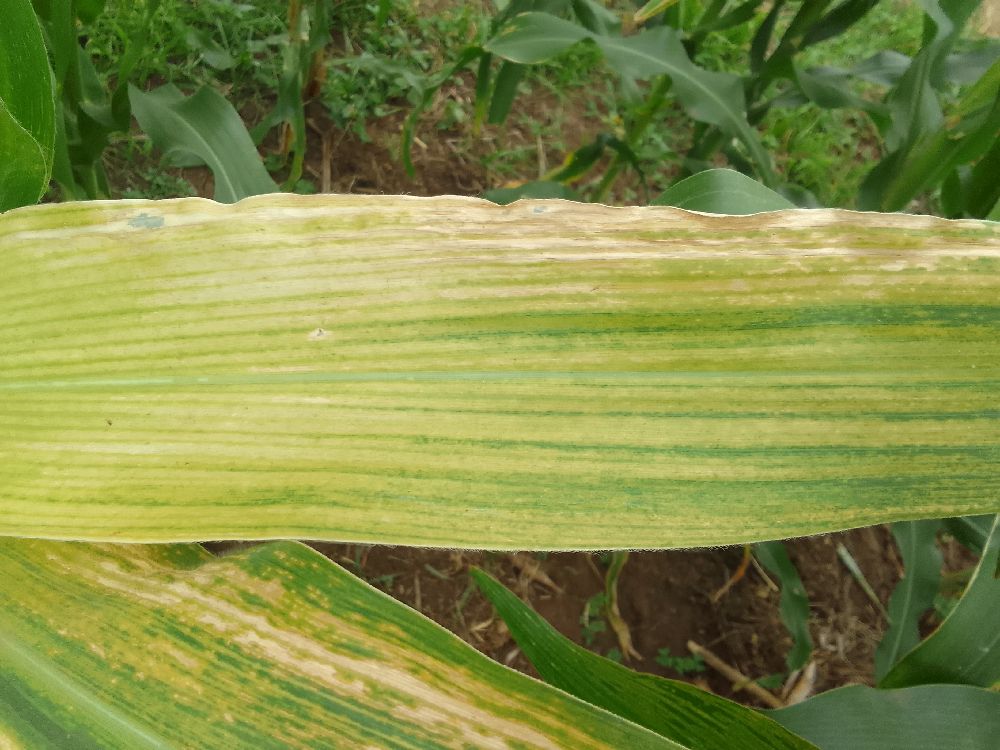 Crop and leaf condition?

maize, maize lethal necrosis
